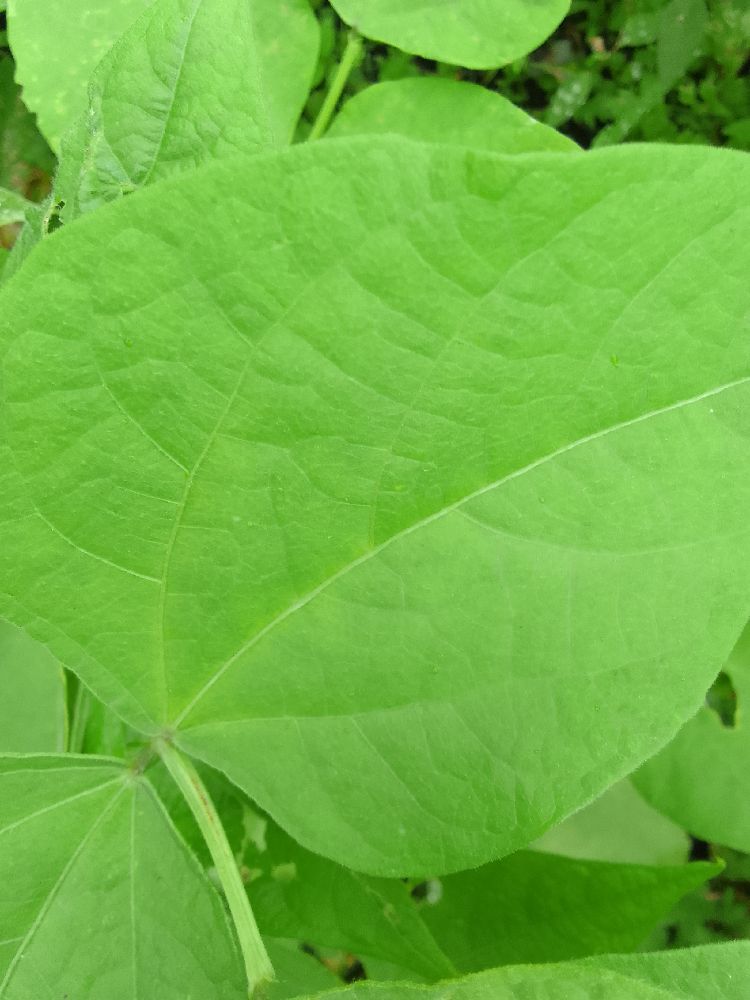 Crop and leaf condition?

common bean, healthy
